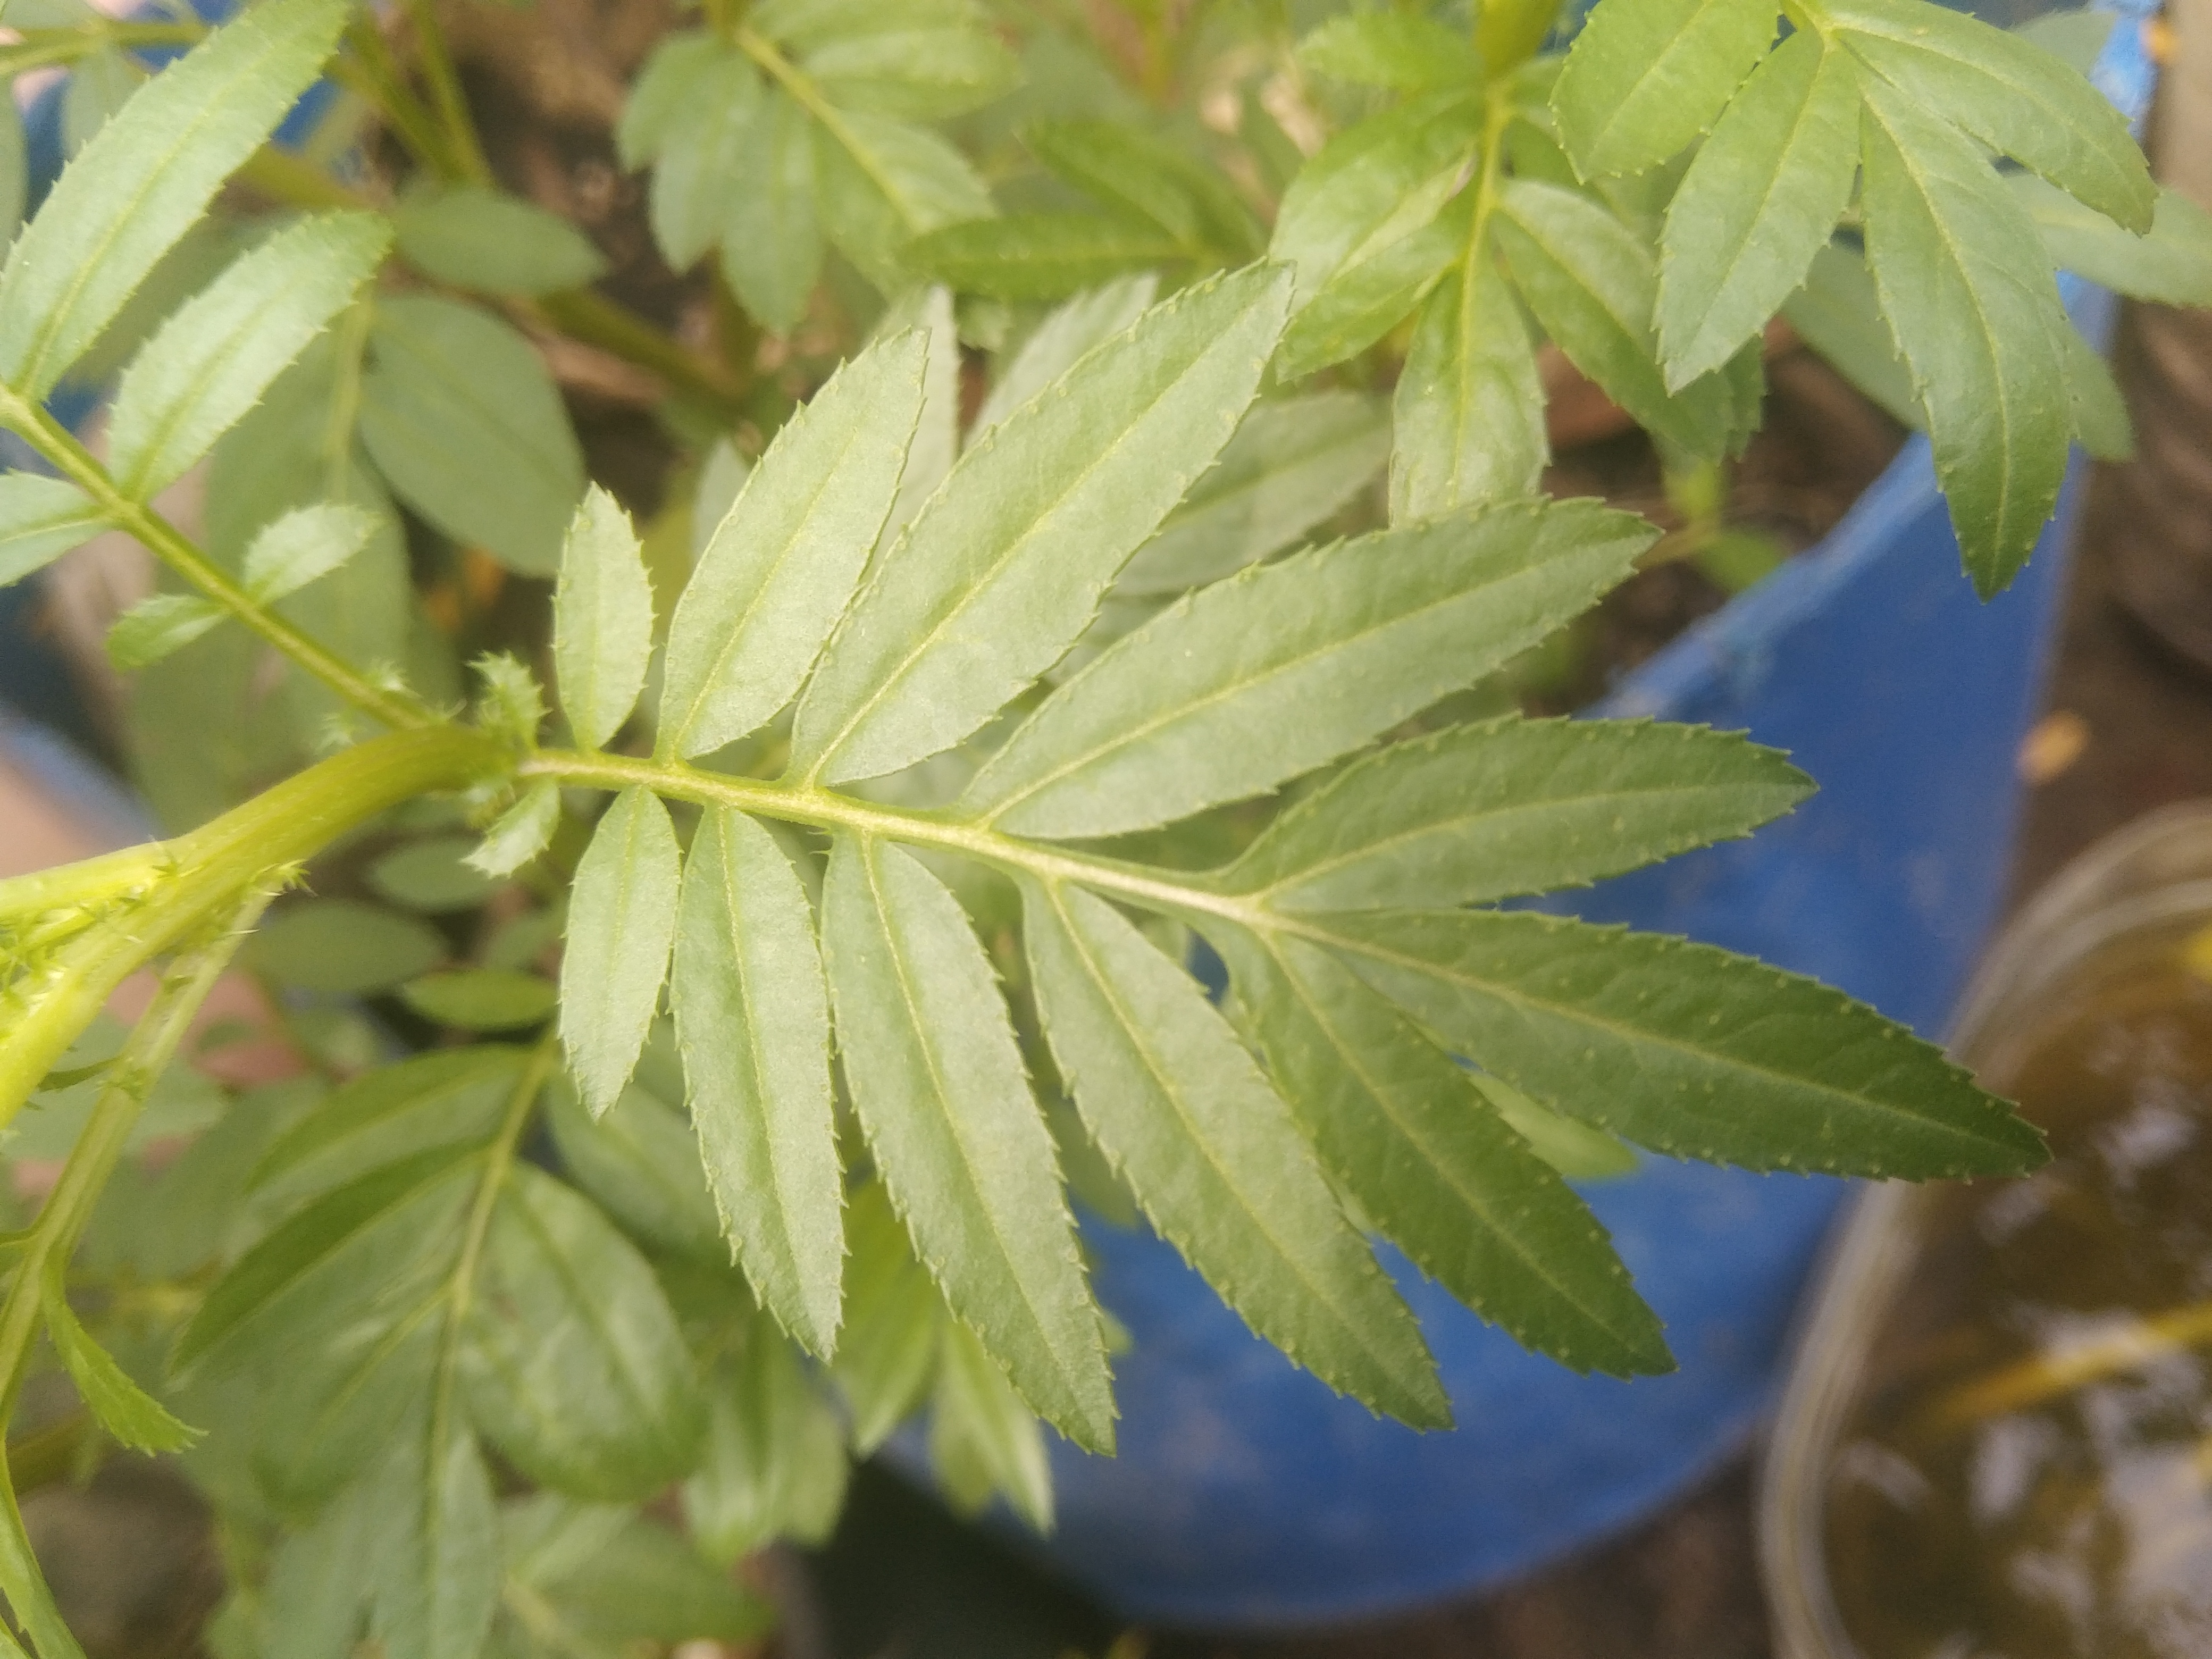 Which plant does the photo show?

marigold
